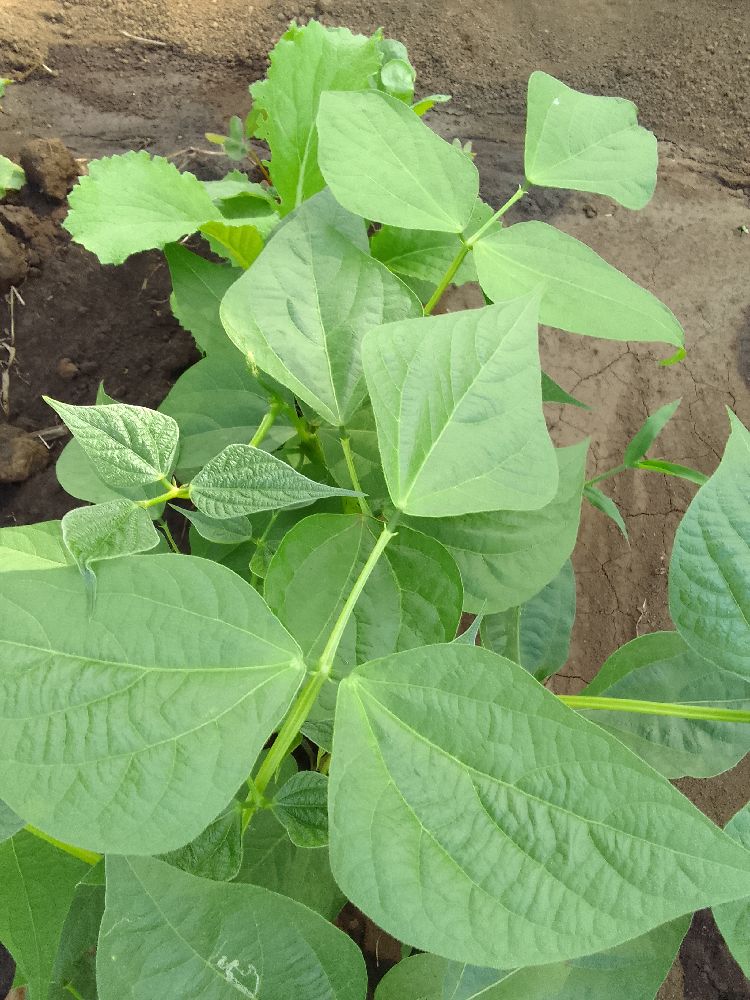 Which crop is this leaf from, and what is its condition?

common bean, healthy
